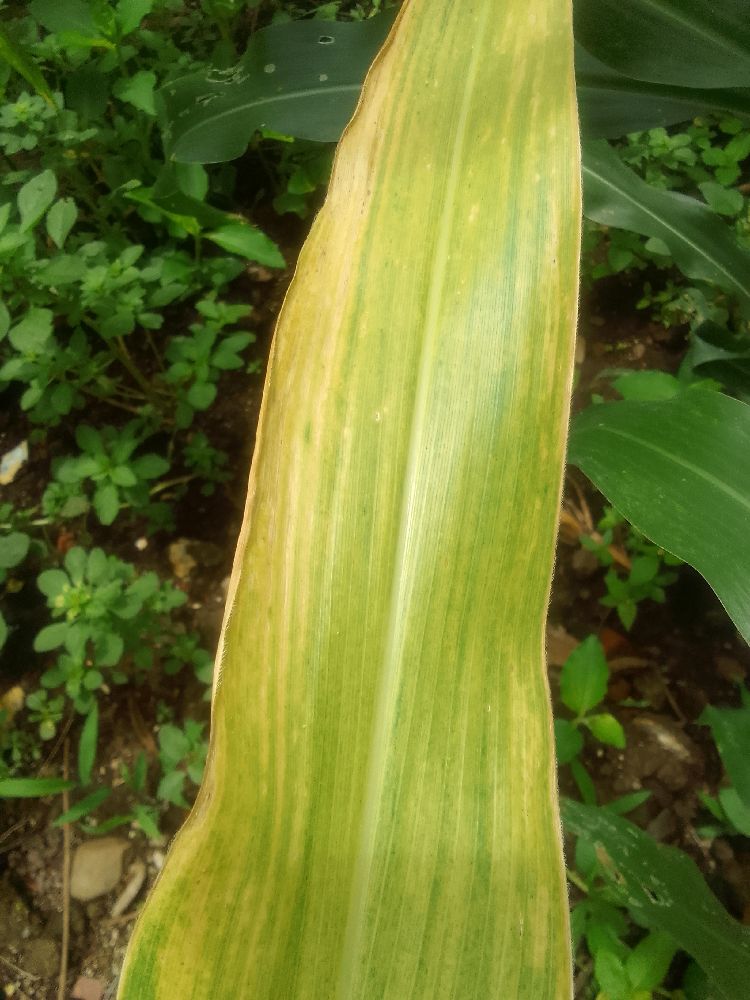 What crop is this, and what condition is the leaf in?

maize, maize lethal necrosis
